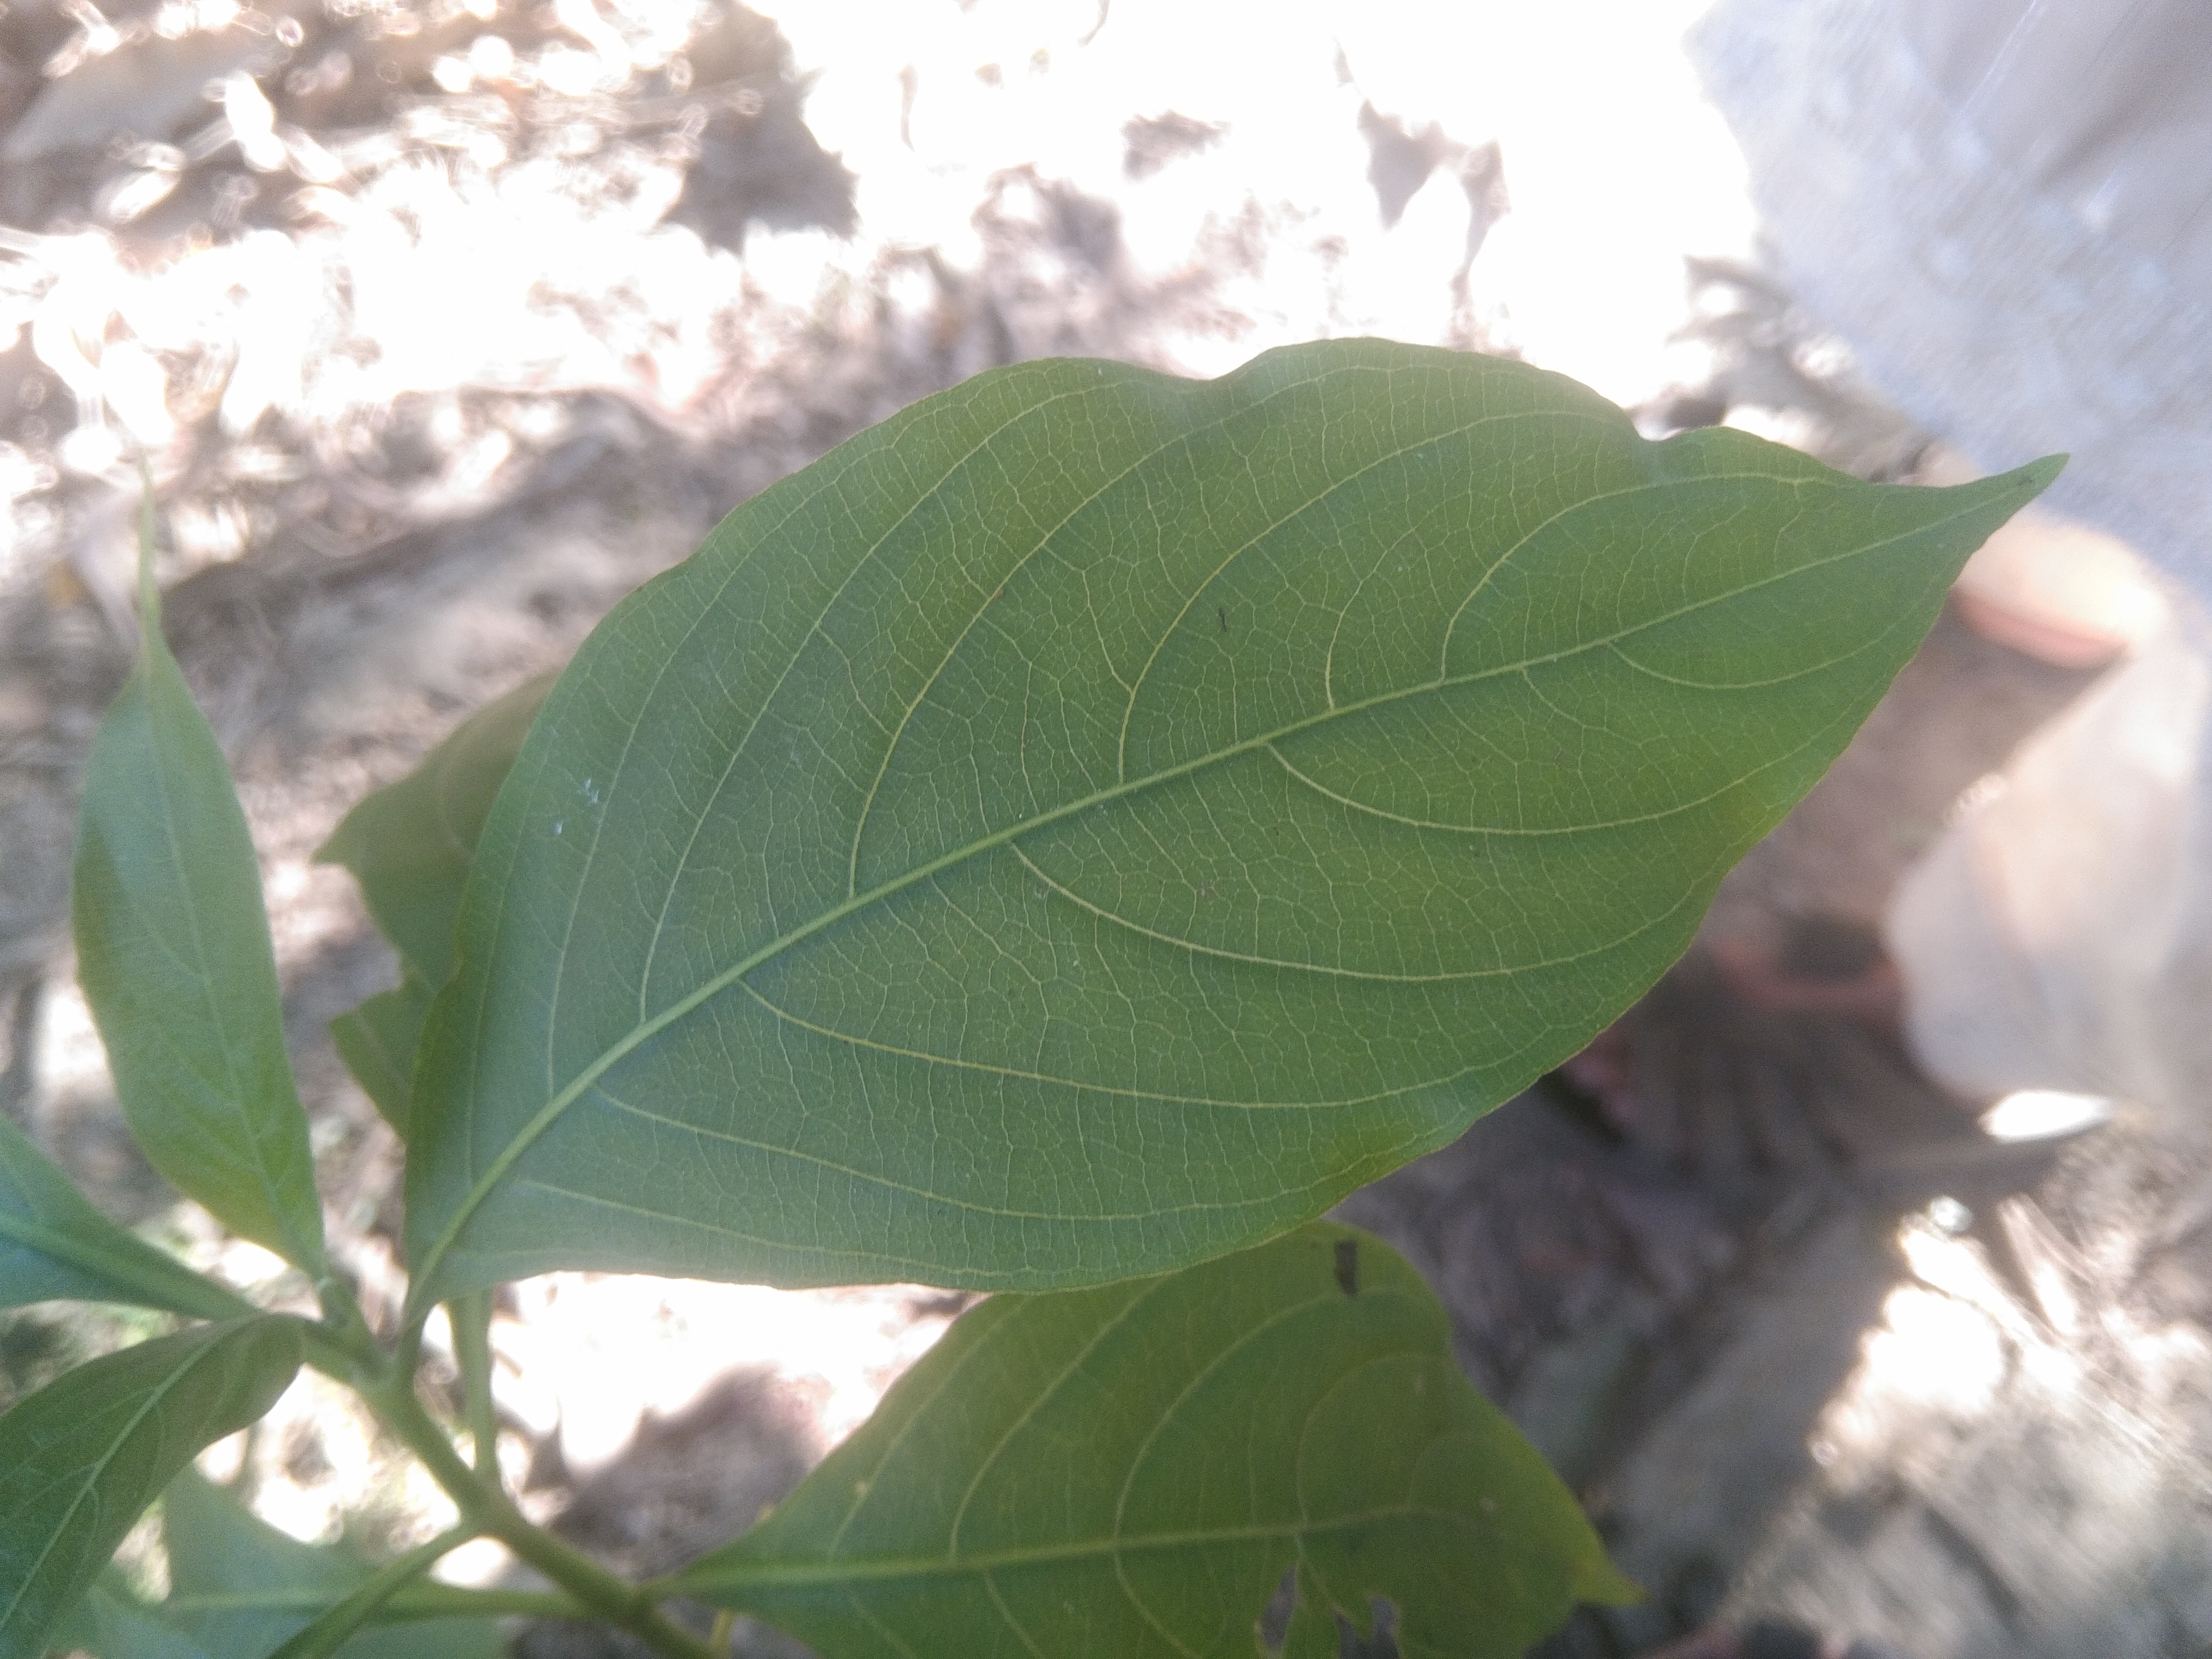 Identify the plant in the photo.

vasaka
